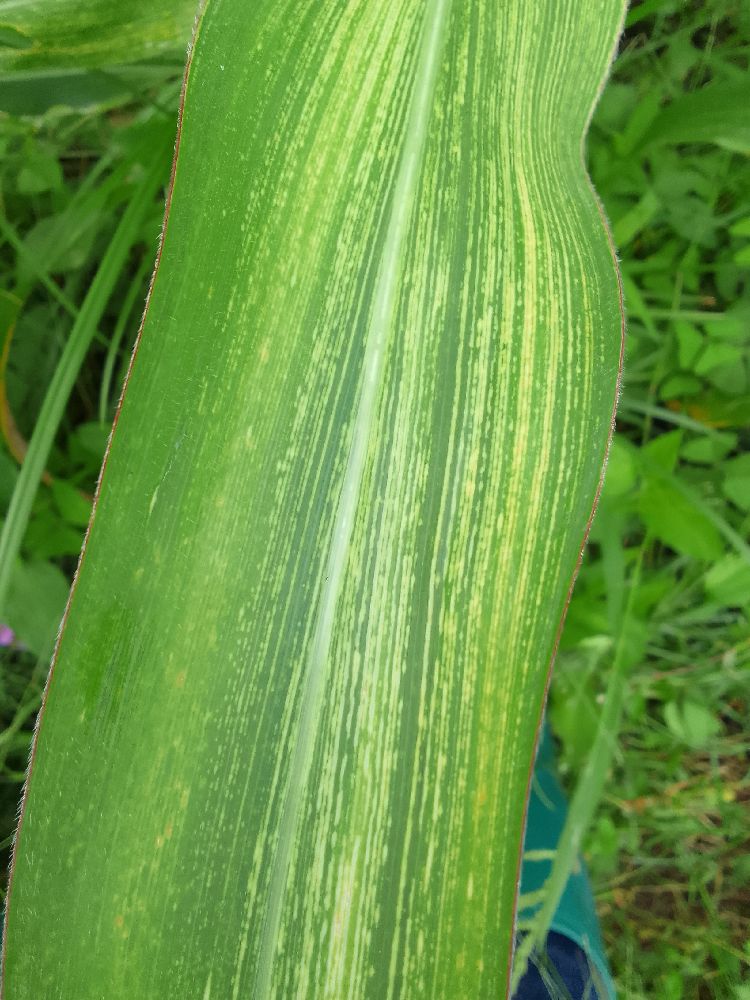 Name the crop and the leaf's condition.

maize, maize streak virus
